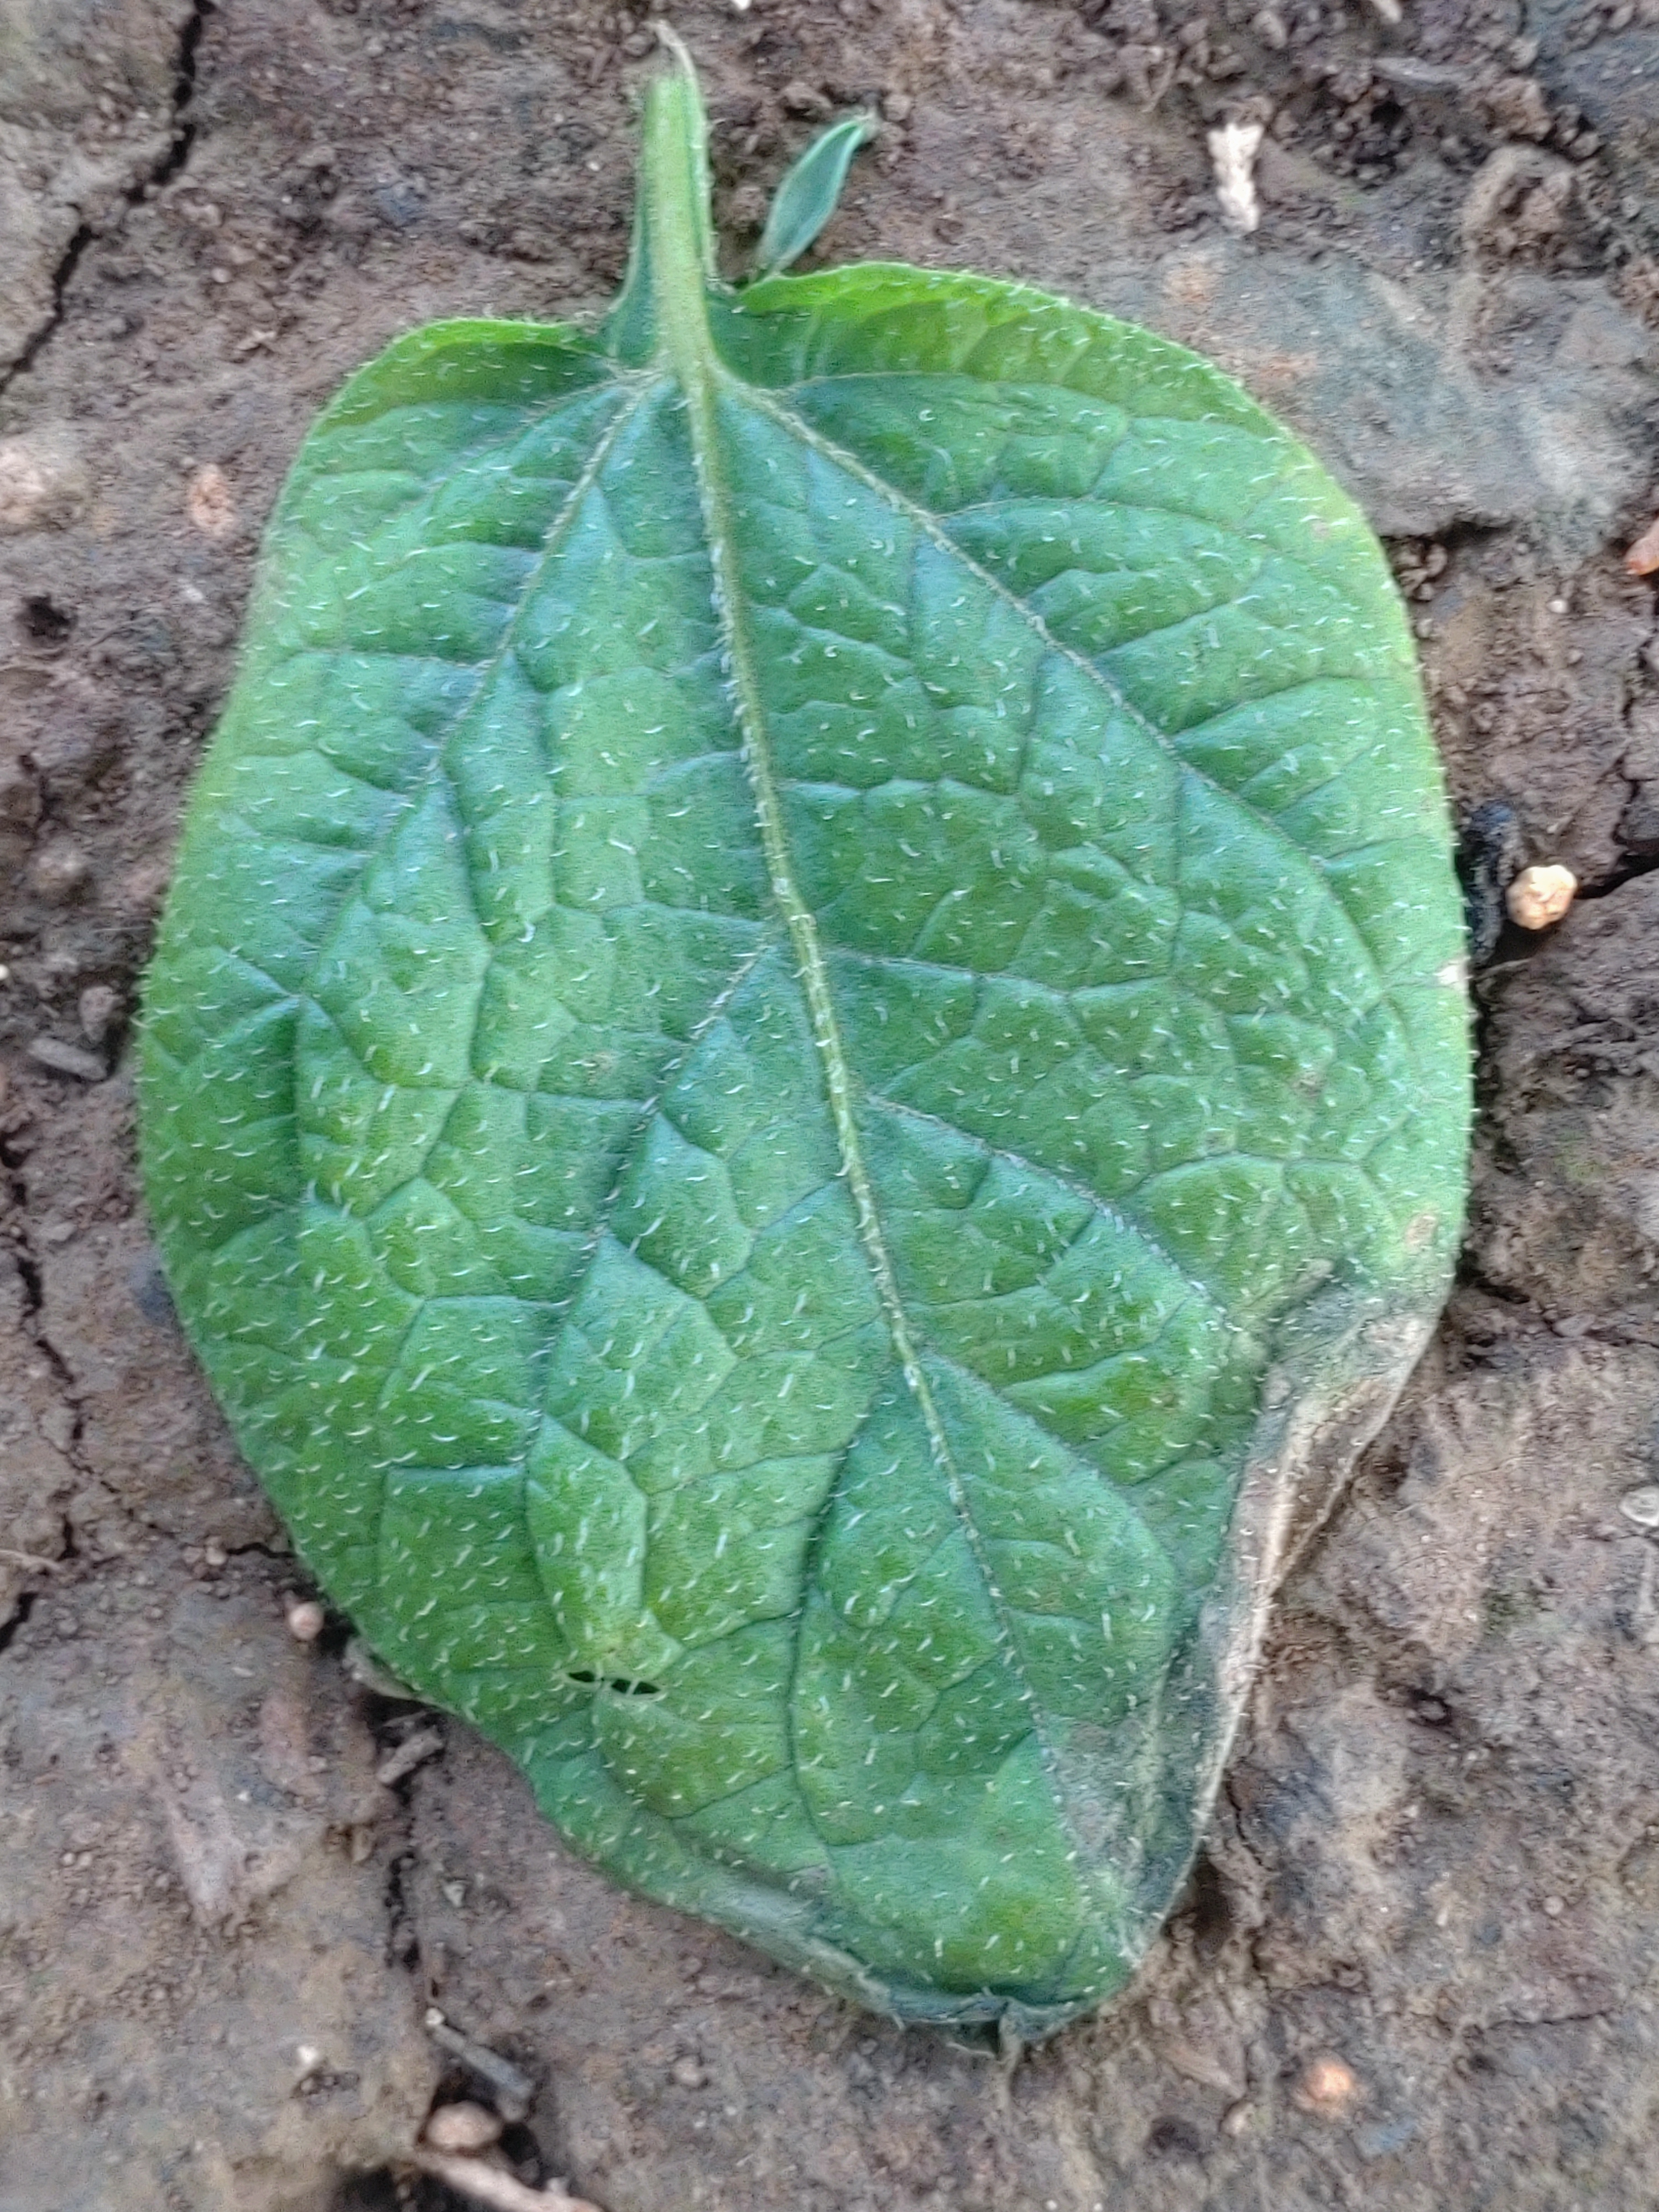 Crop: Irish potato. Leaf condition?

early blight
